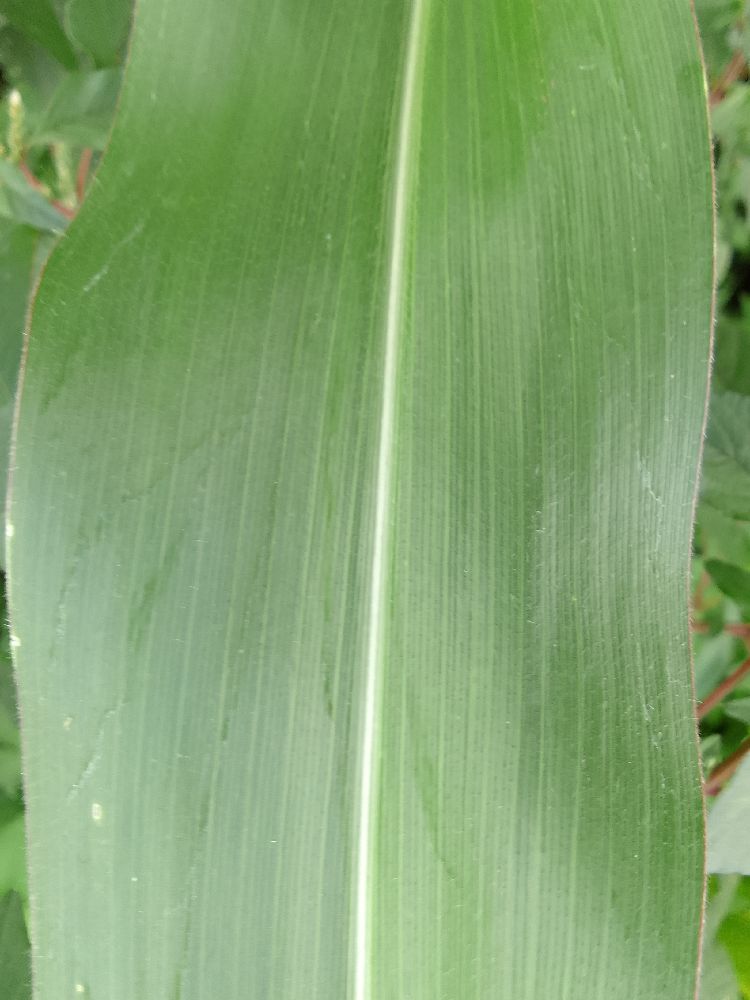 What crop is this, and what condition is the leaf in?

maize, healthy
